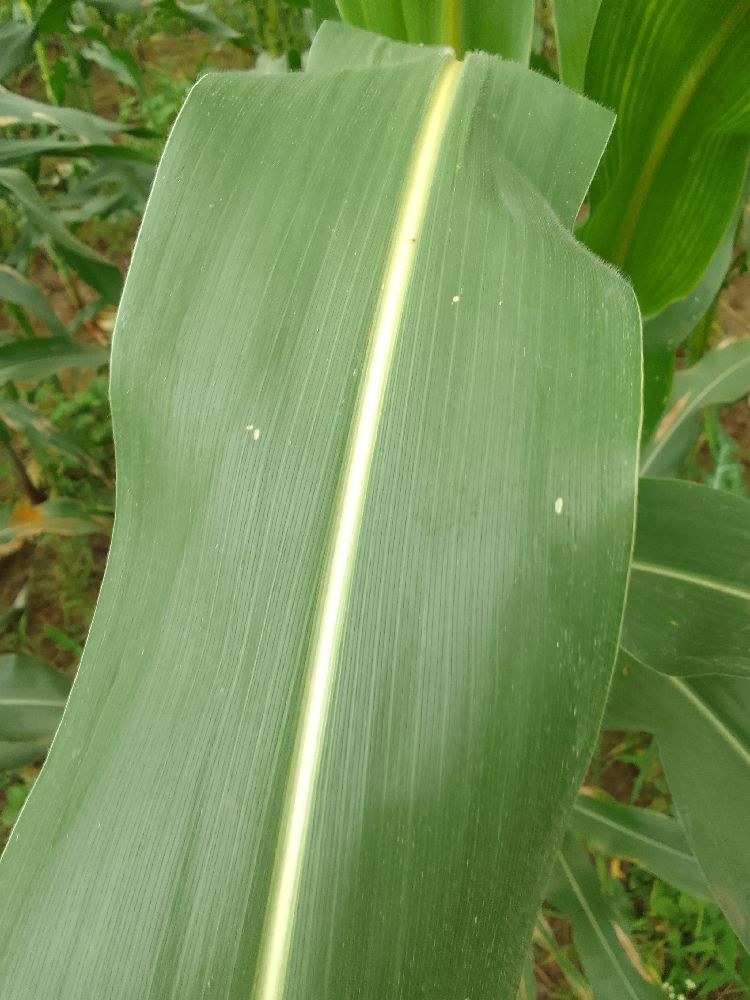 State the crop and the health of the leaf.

maize, healthy
